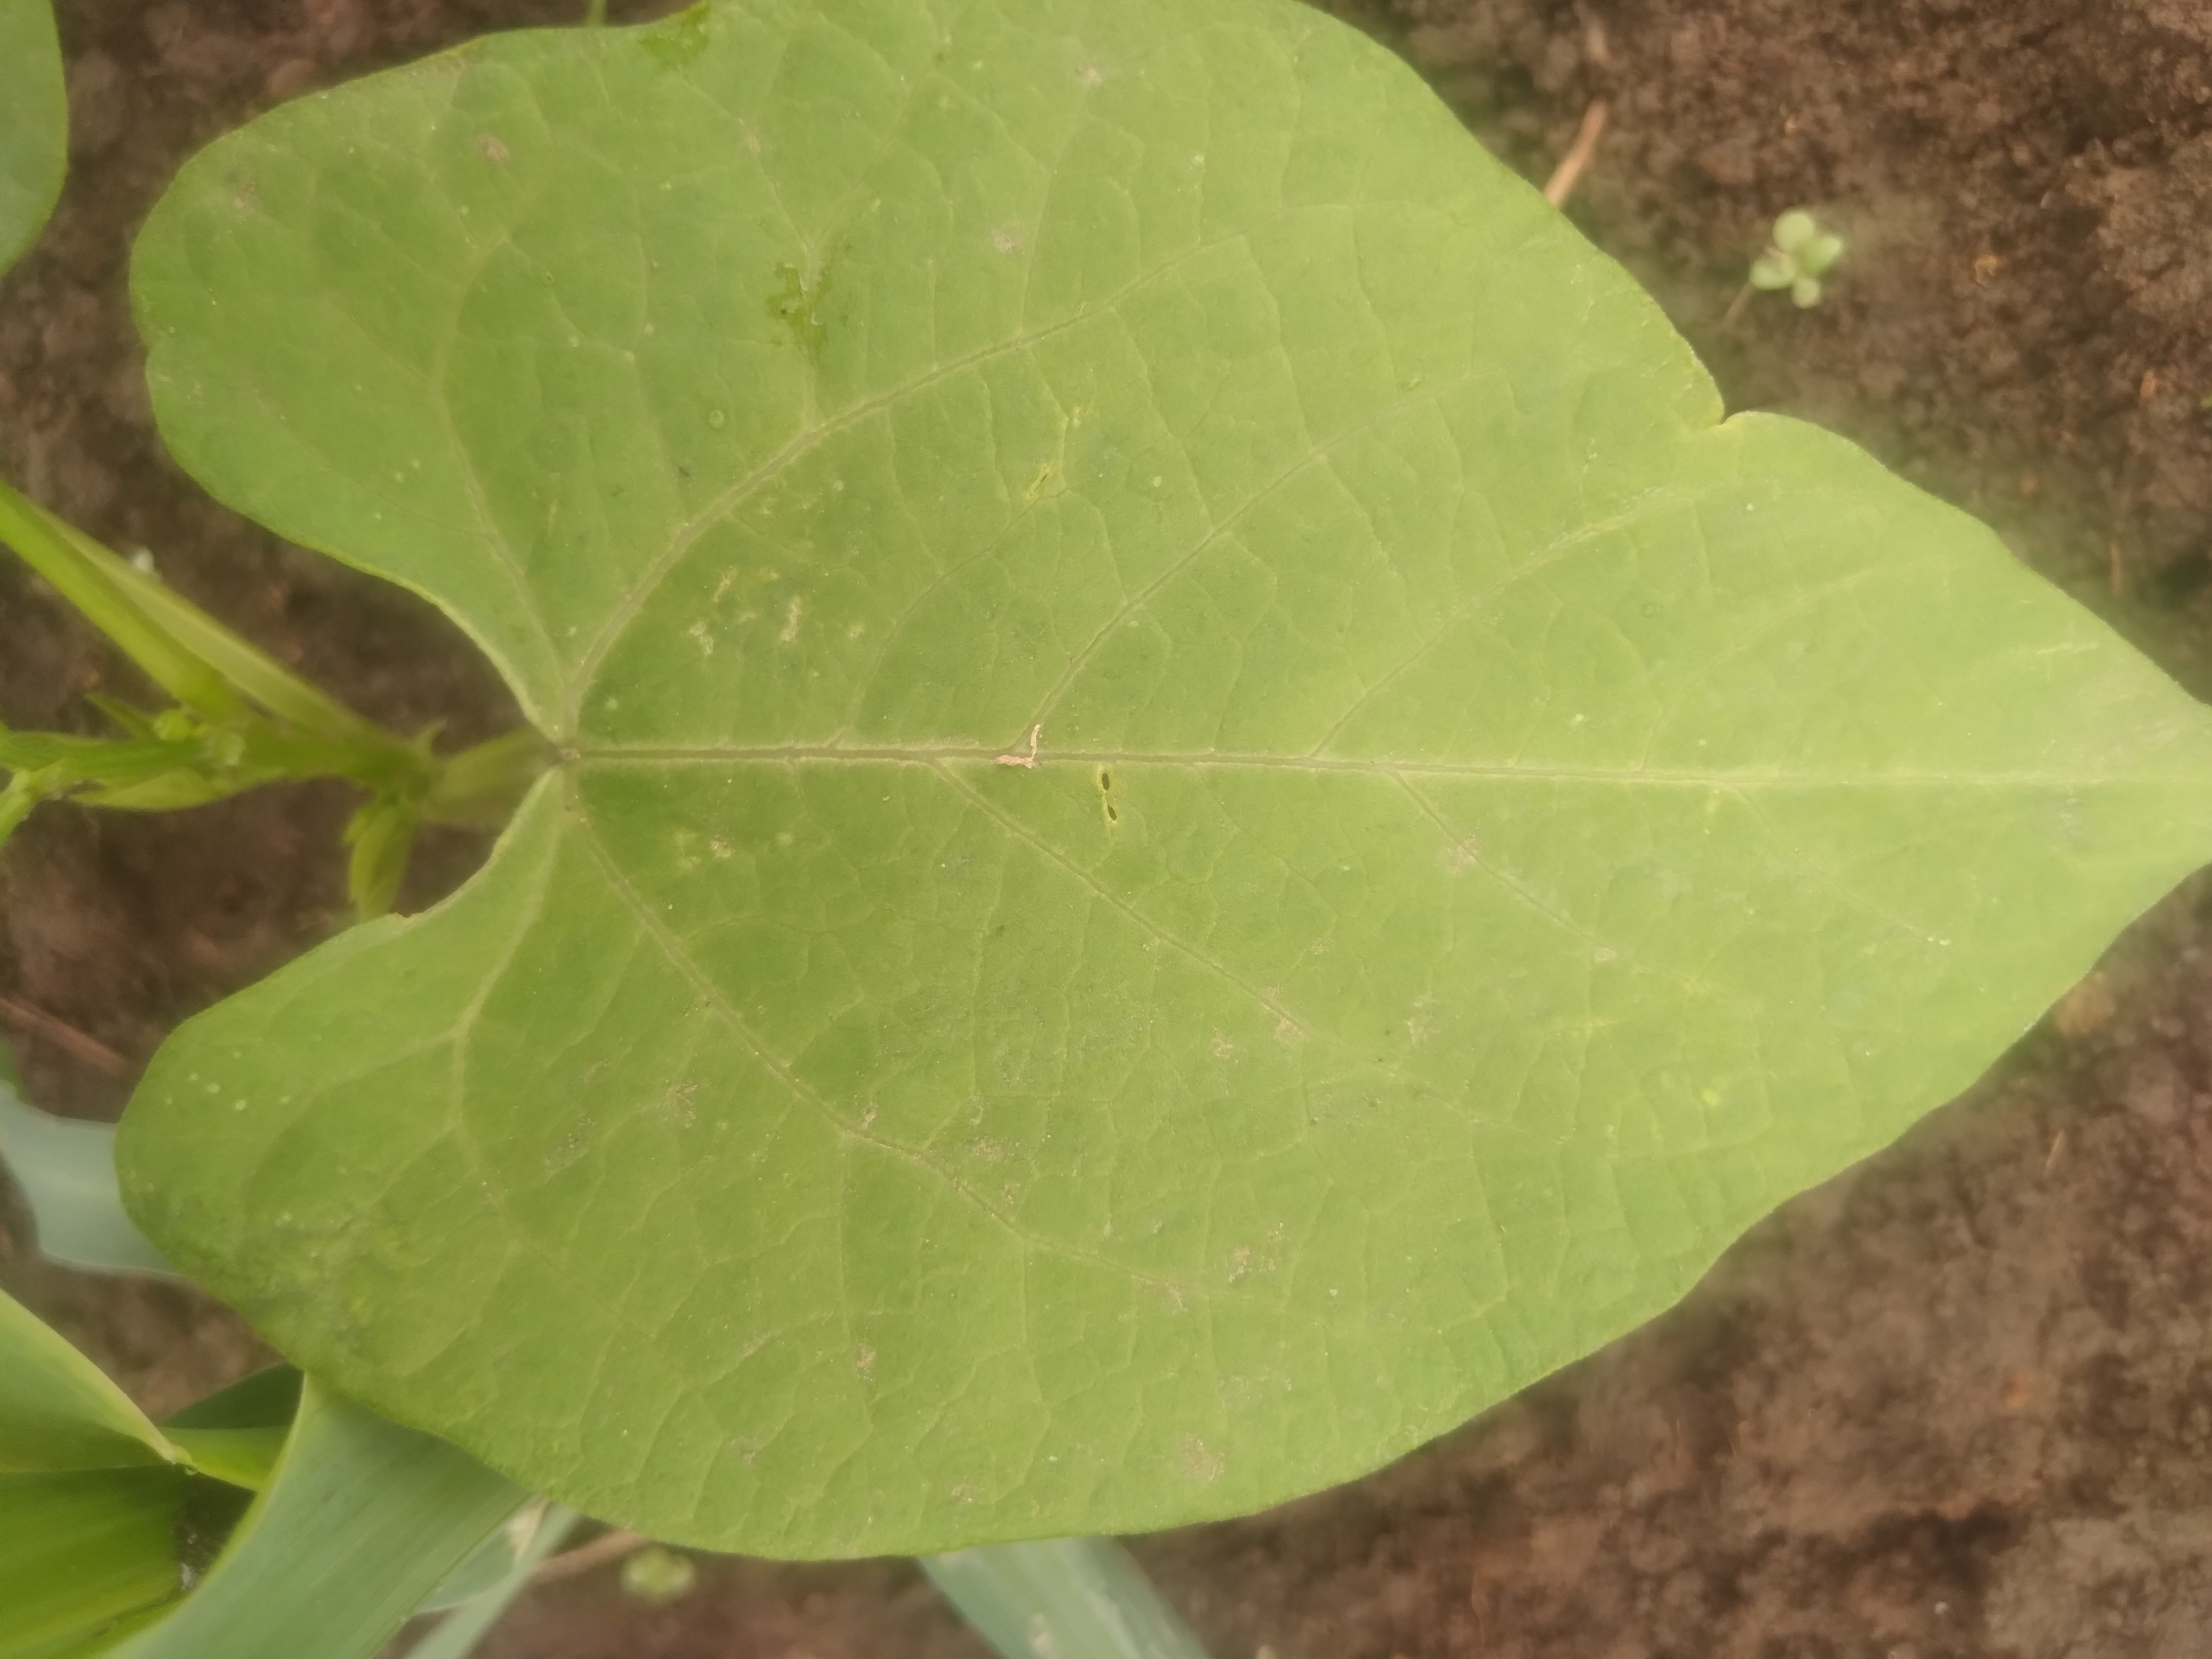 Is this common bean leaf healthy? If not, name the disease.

healthy
